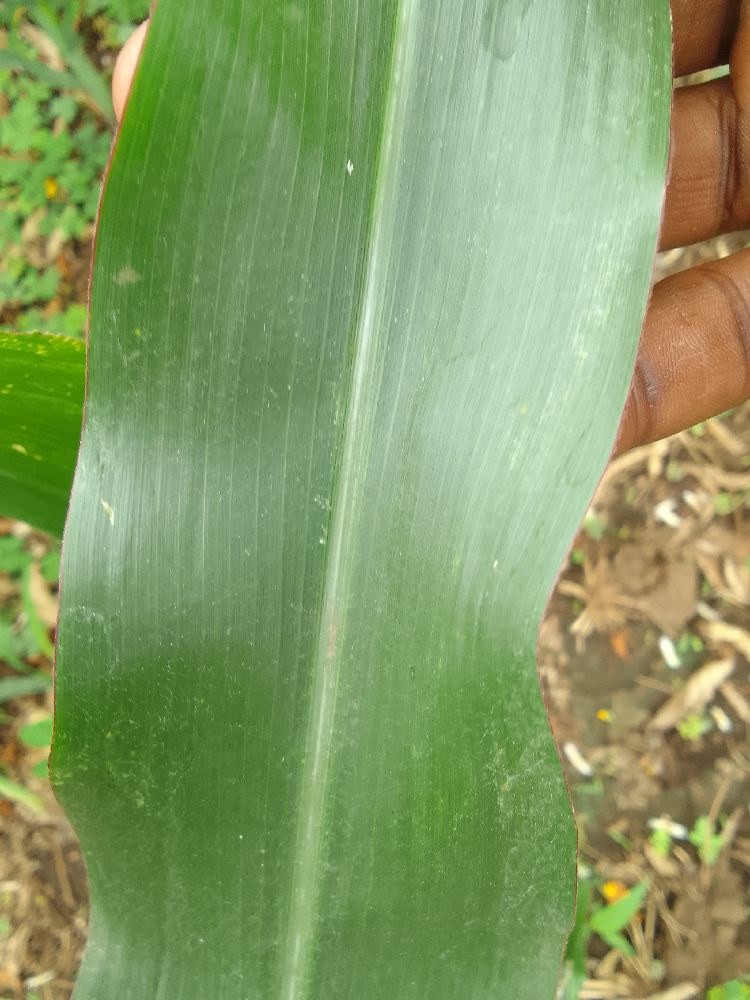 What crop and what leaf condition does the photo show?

maize, healthy
